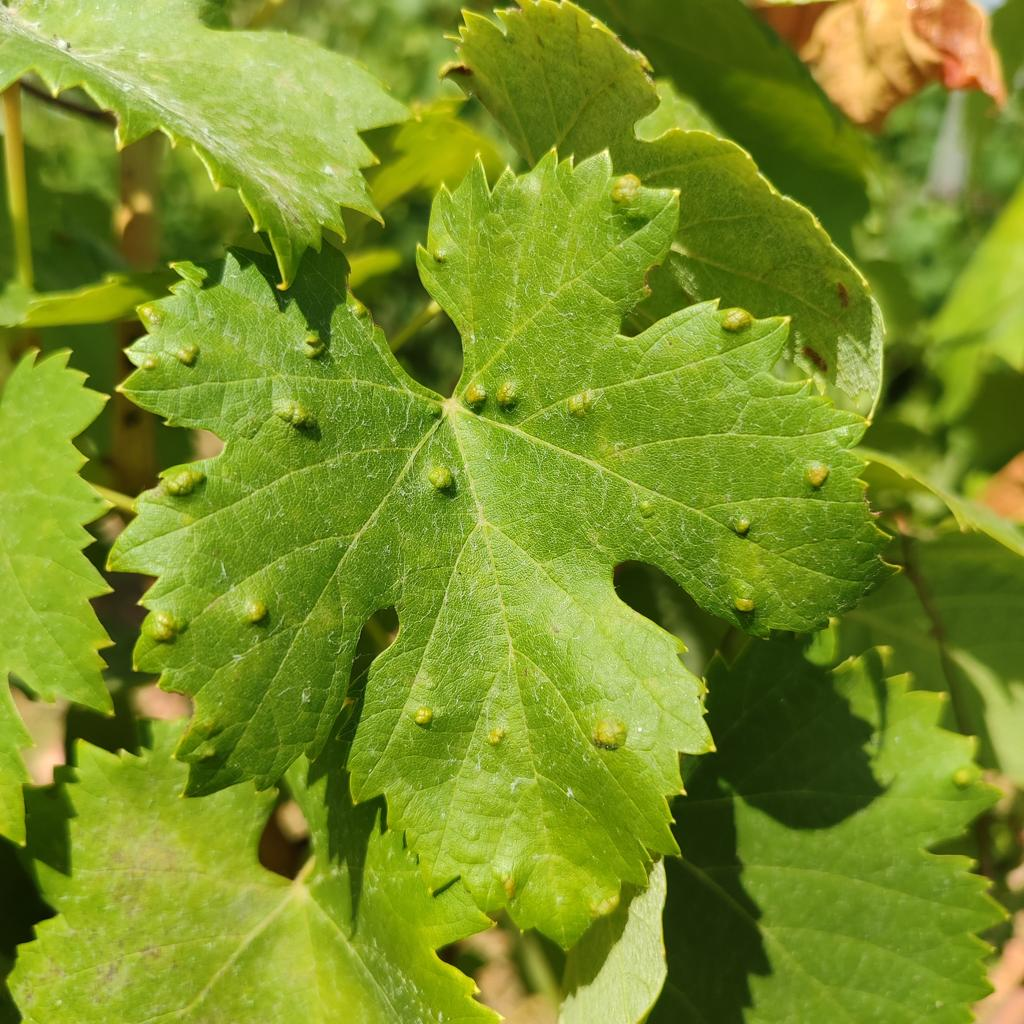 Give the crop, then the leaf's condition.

grapevine, erineum mite
